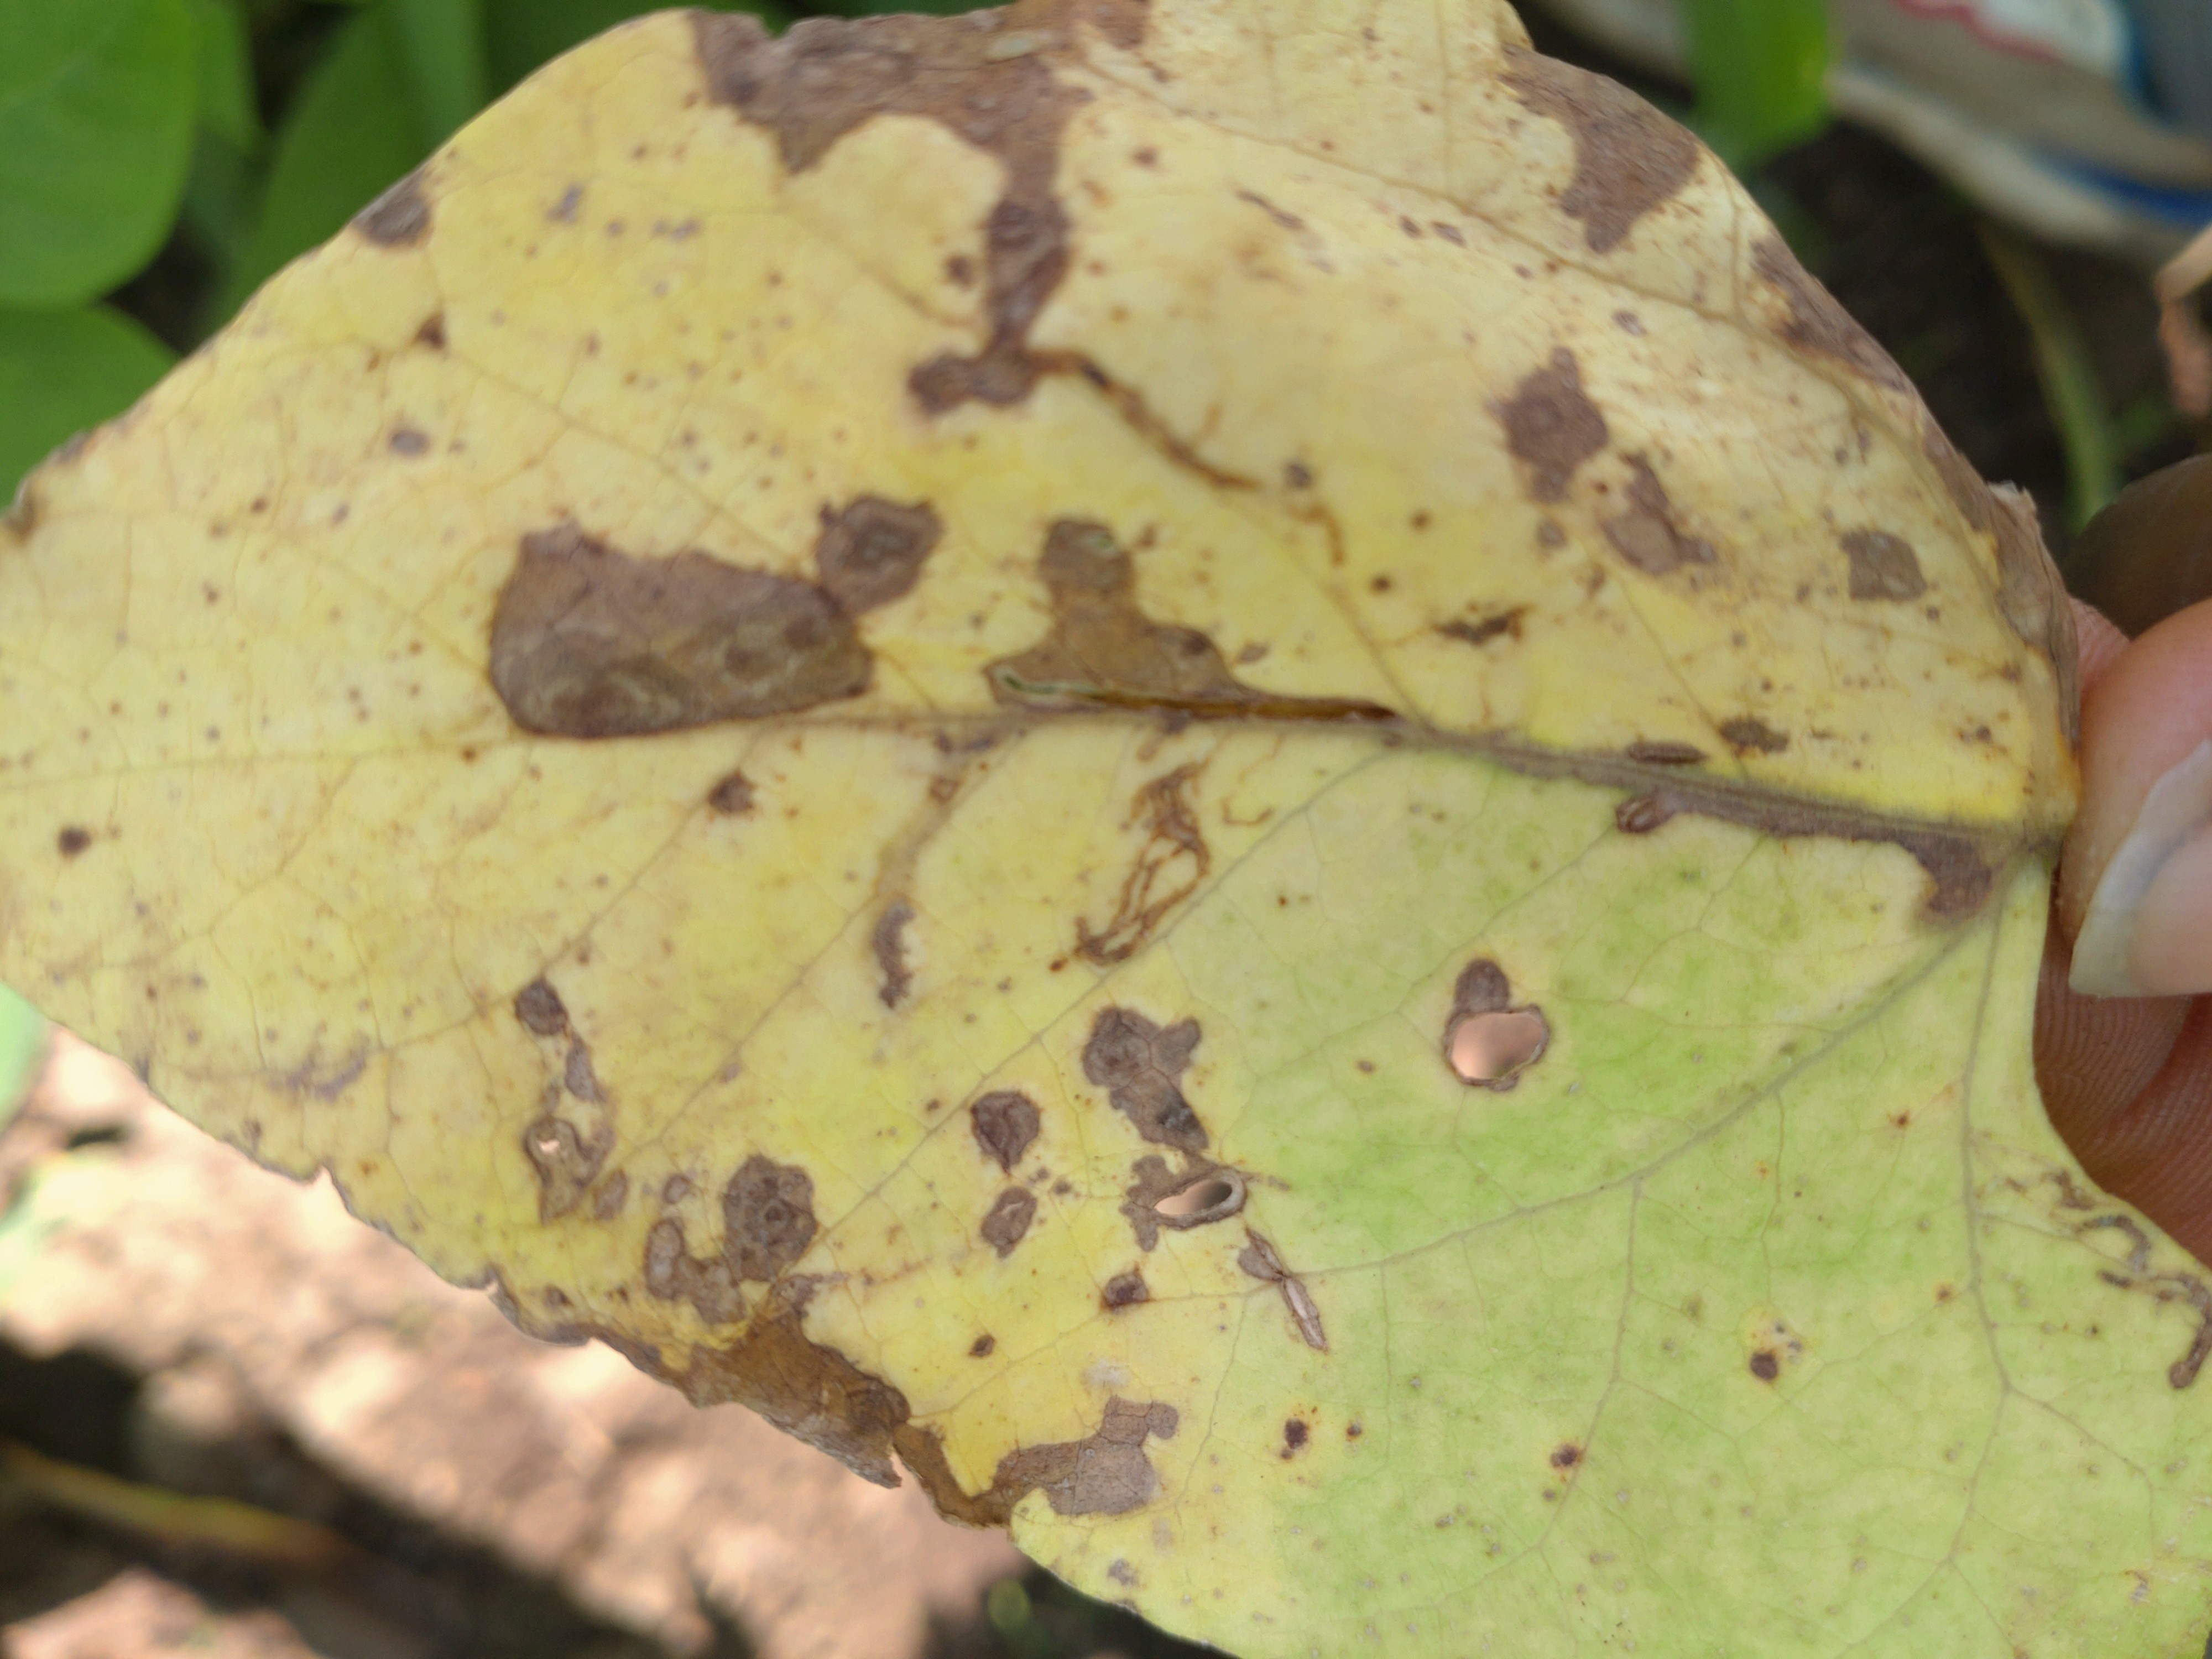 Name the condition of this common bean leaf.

anthracnose
